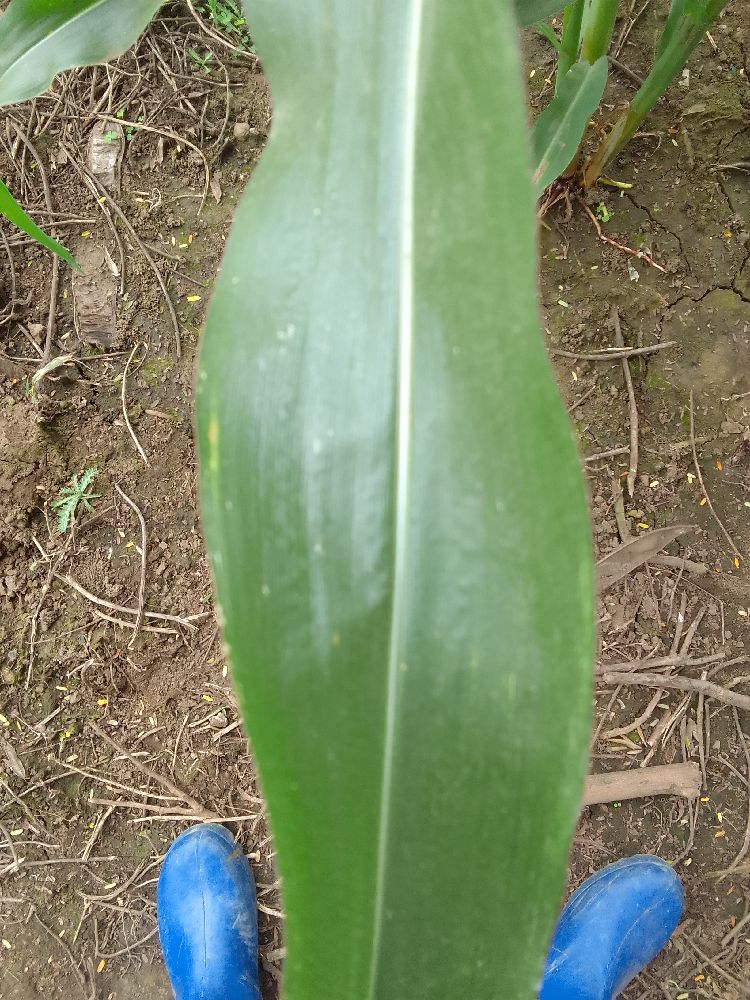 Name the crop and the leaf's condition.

maize, healthy
